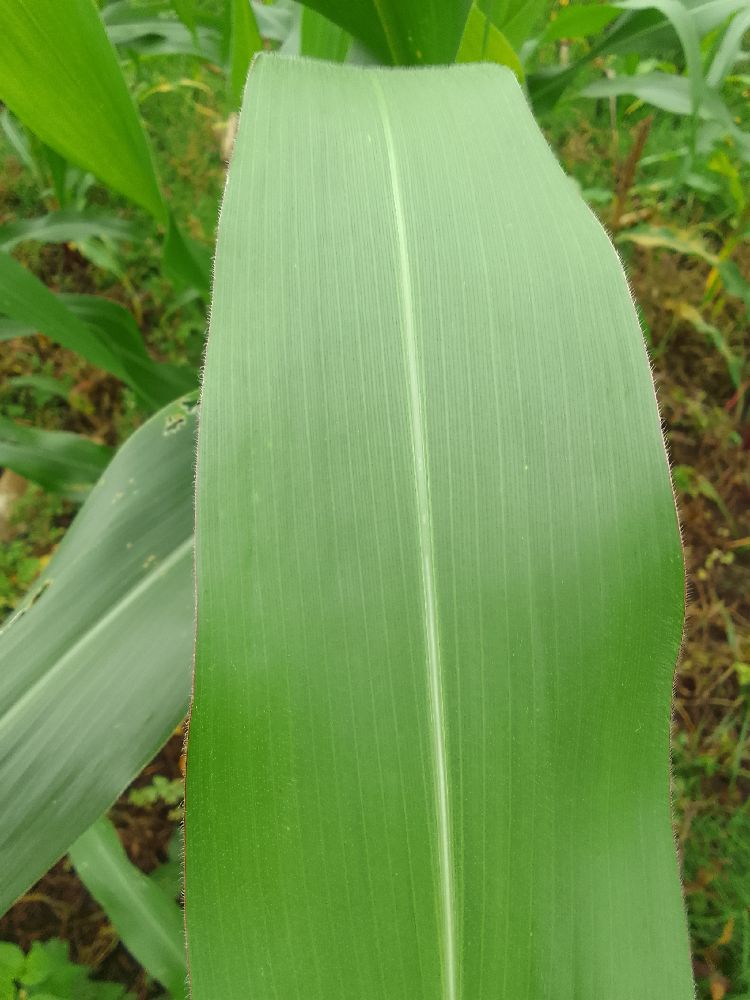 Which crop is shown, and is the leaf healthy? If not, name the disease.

maize, healthy
